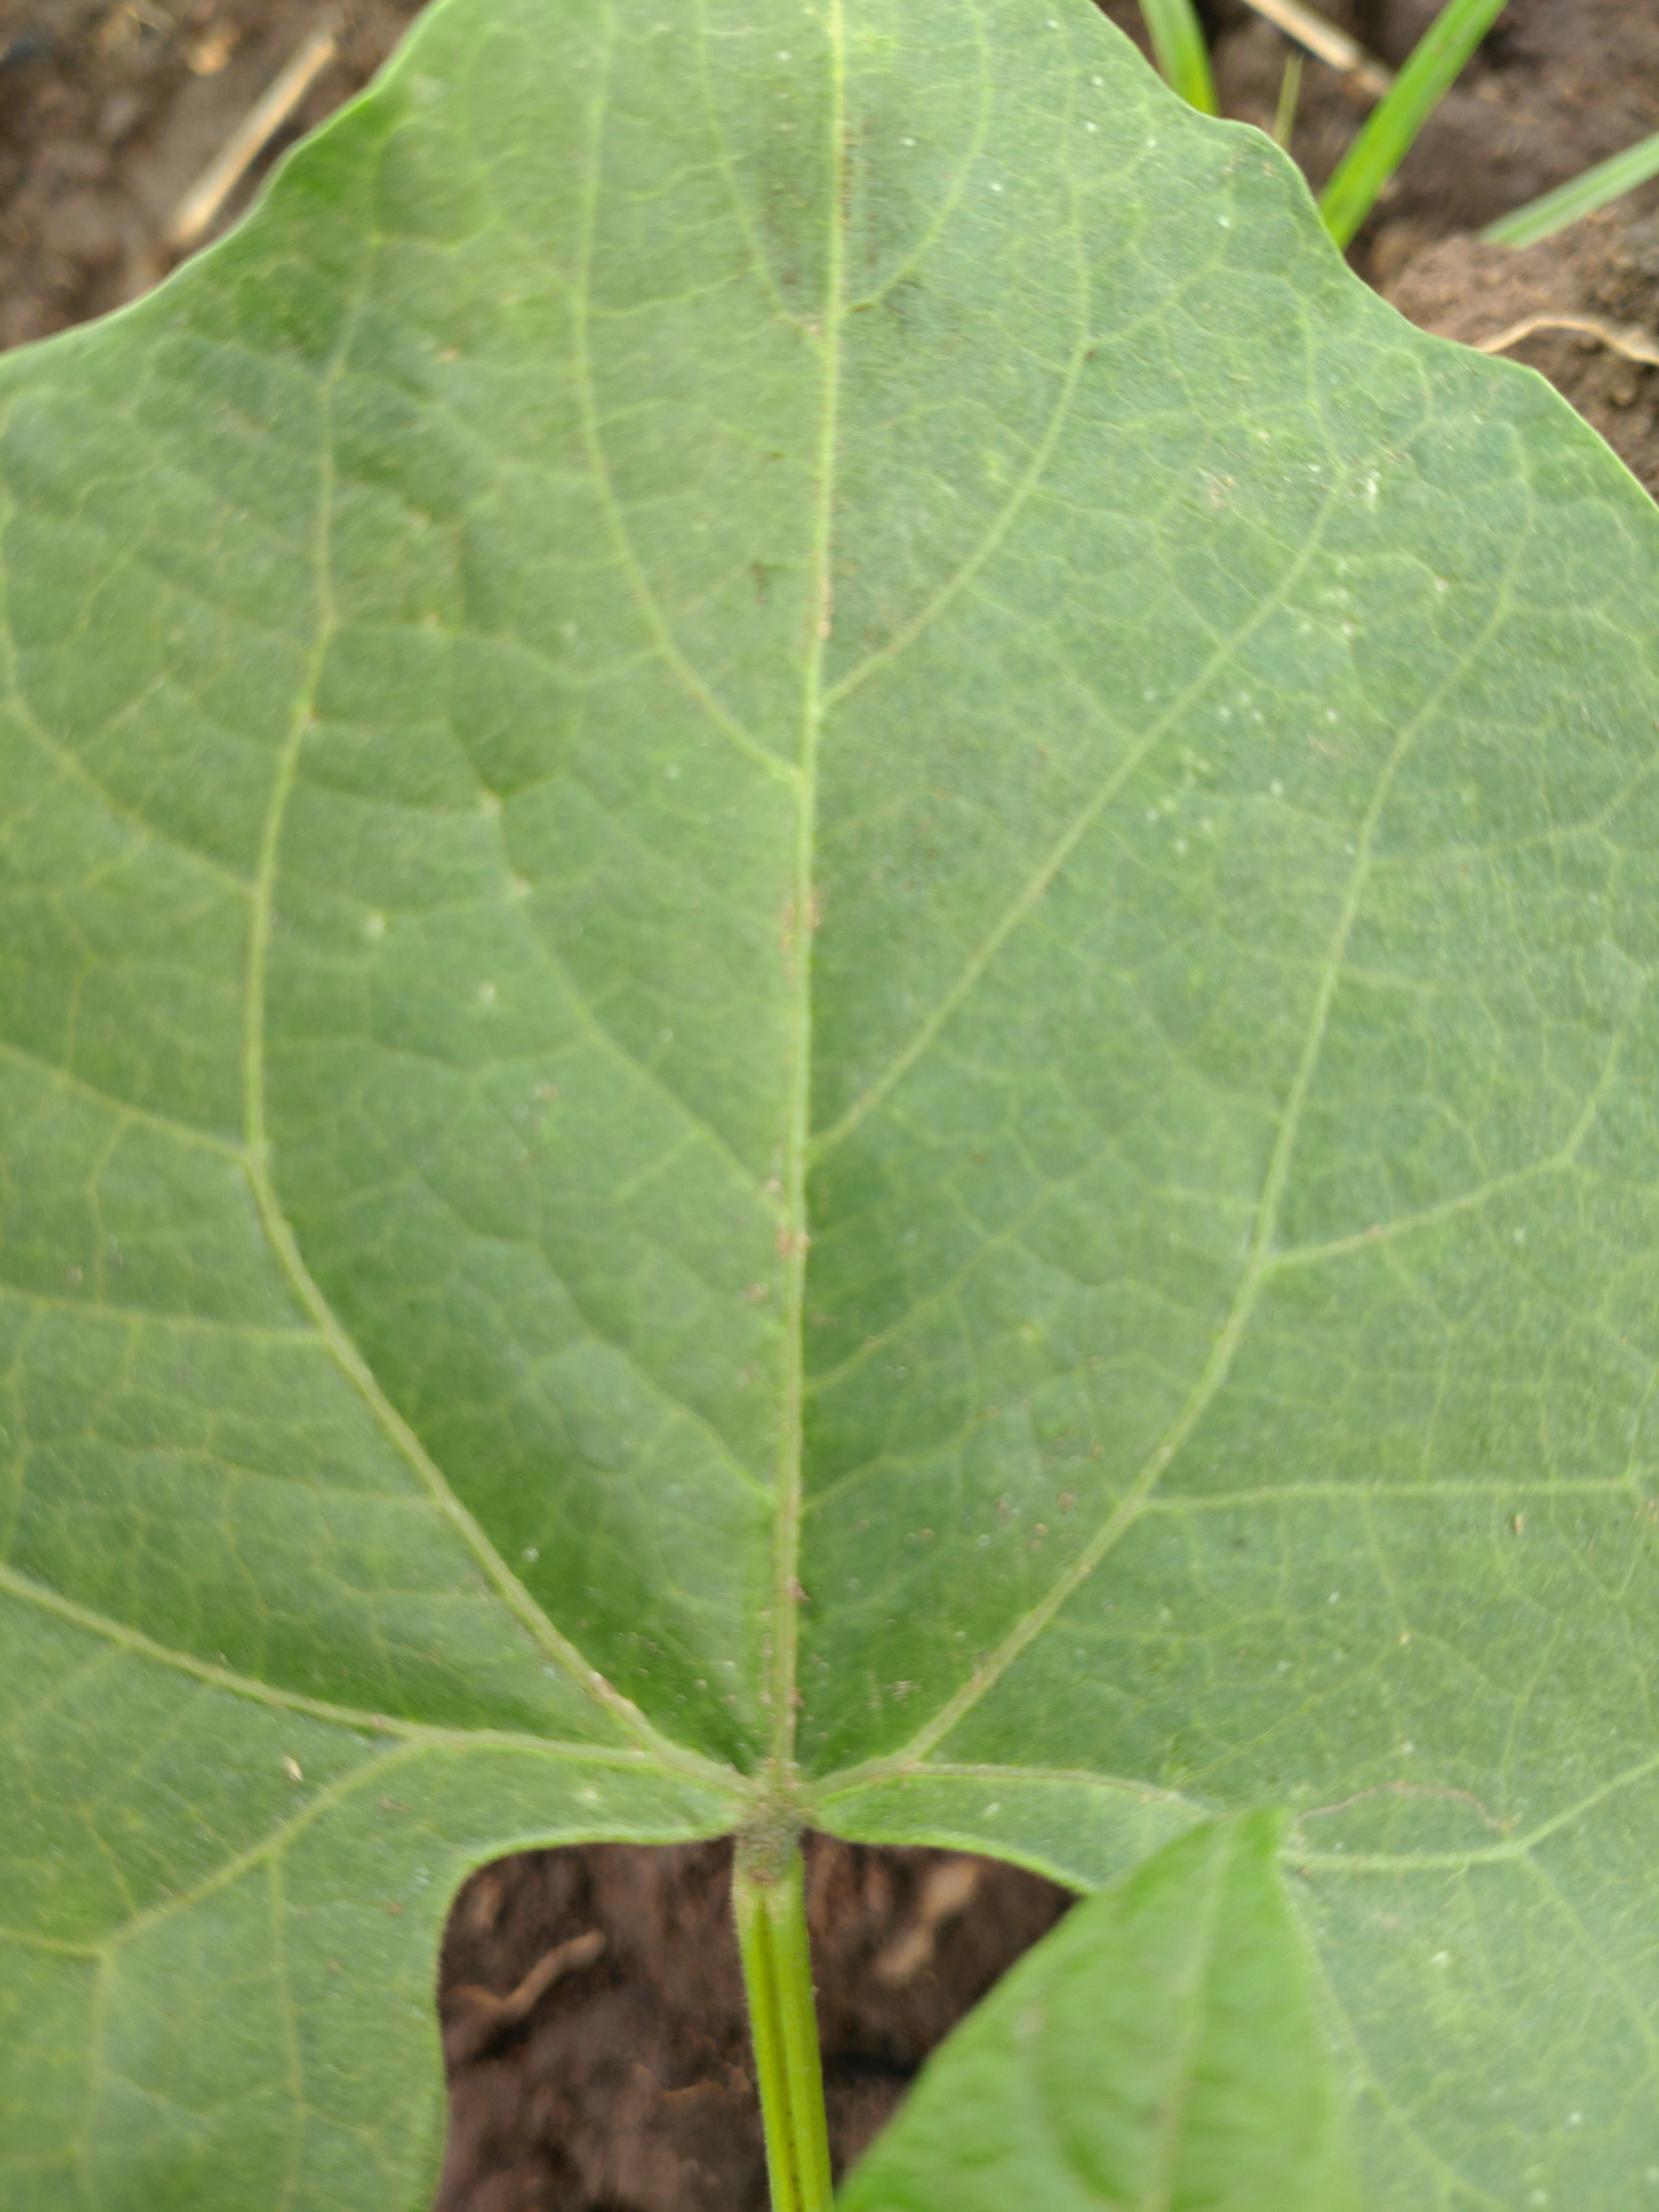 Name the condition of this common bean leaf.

healthy
